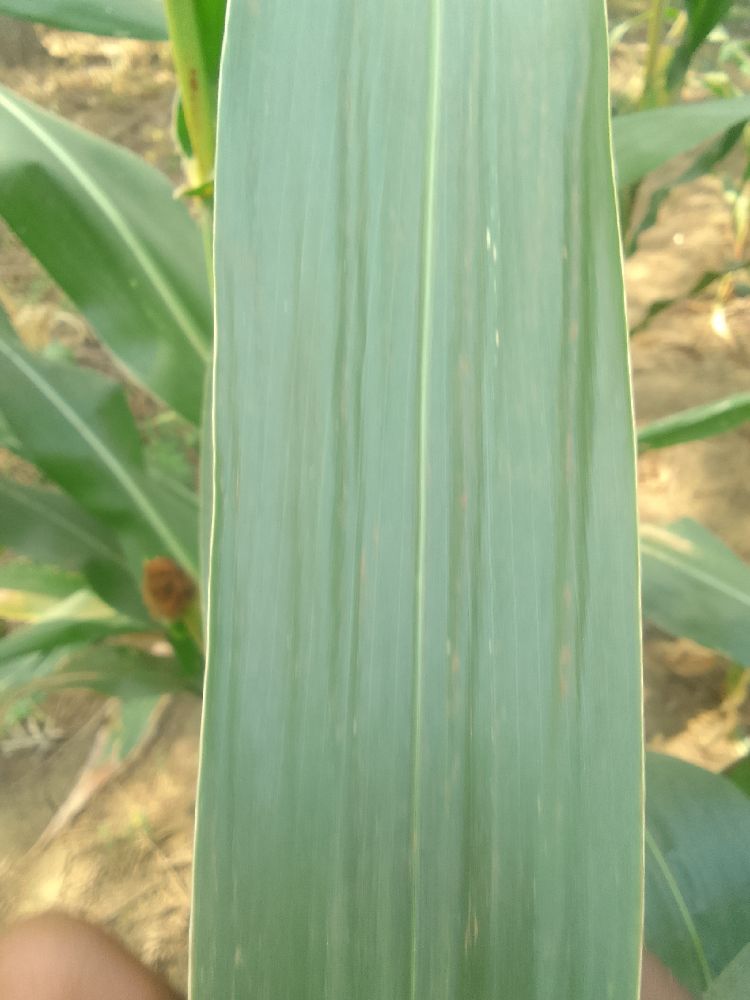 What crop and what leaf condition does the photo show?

maize, healthy
